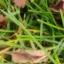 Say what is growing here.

grass
